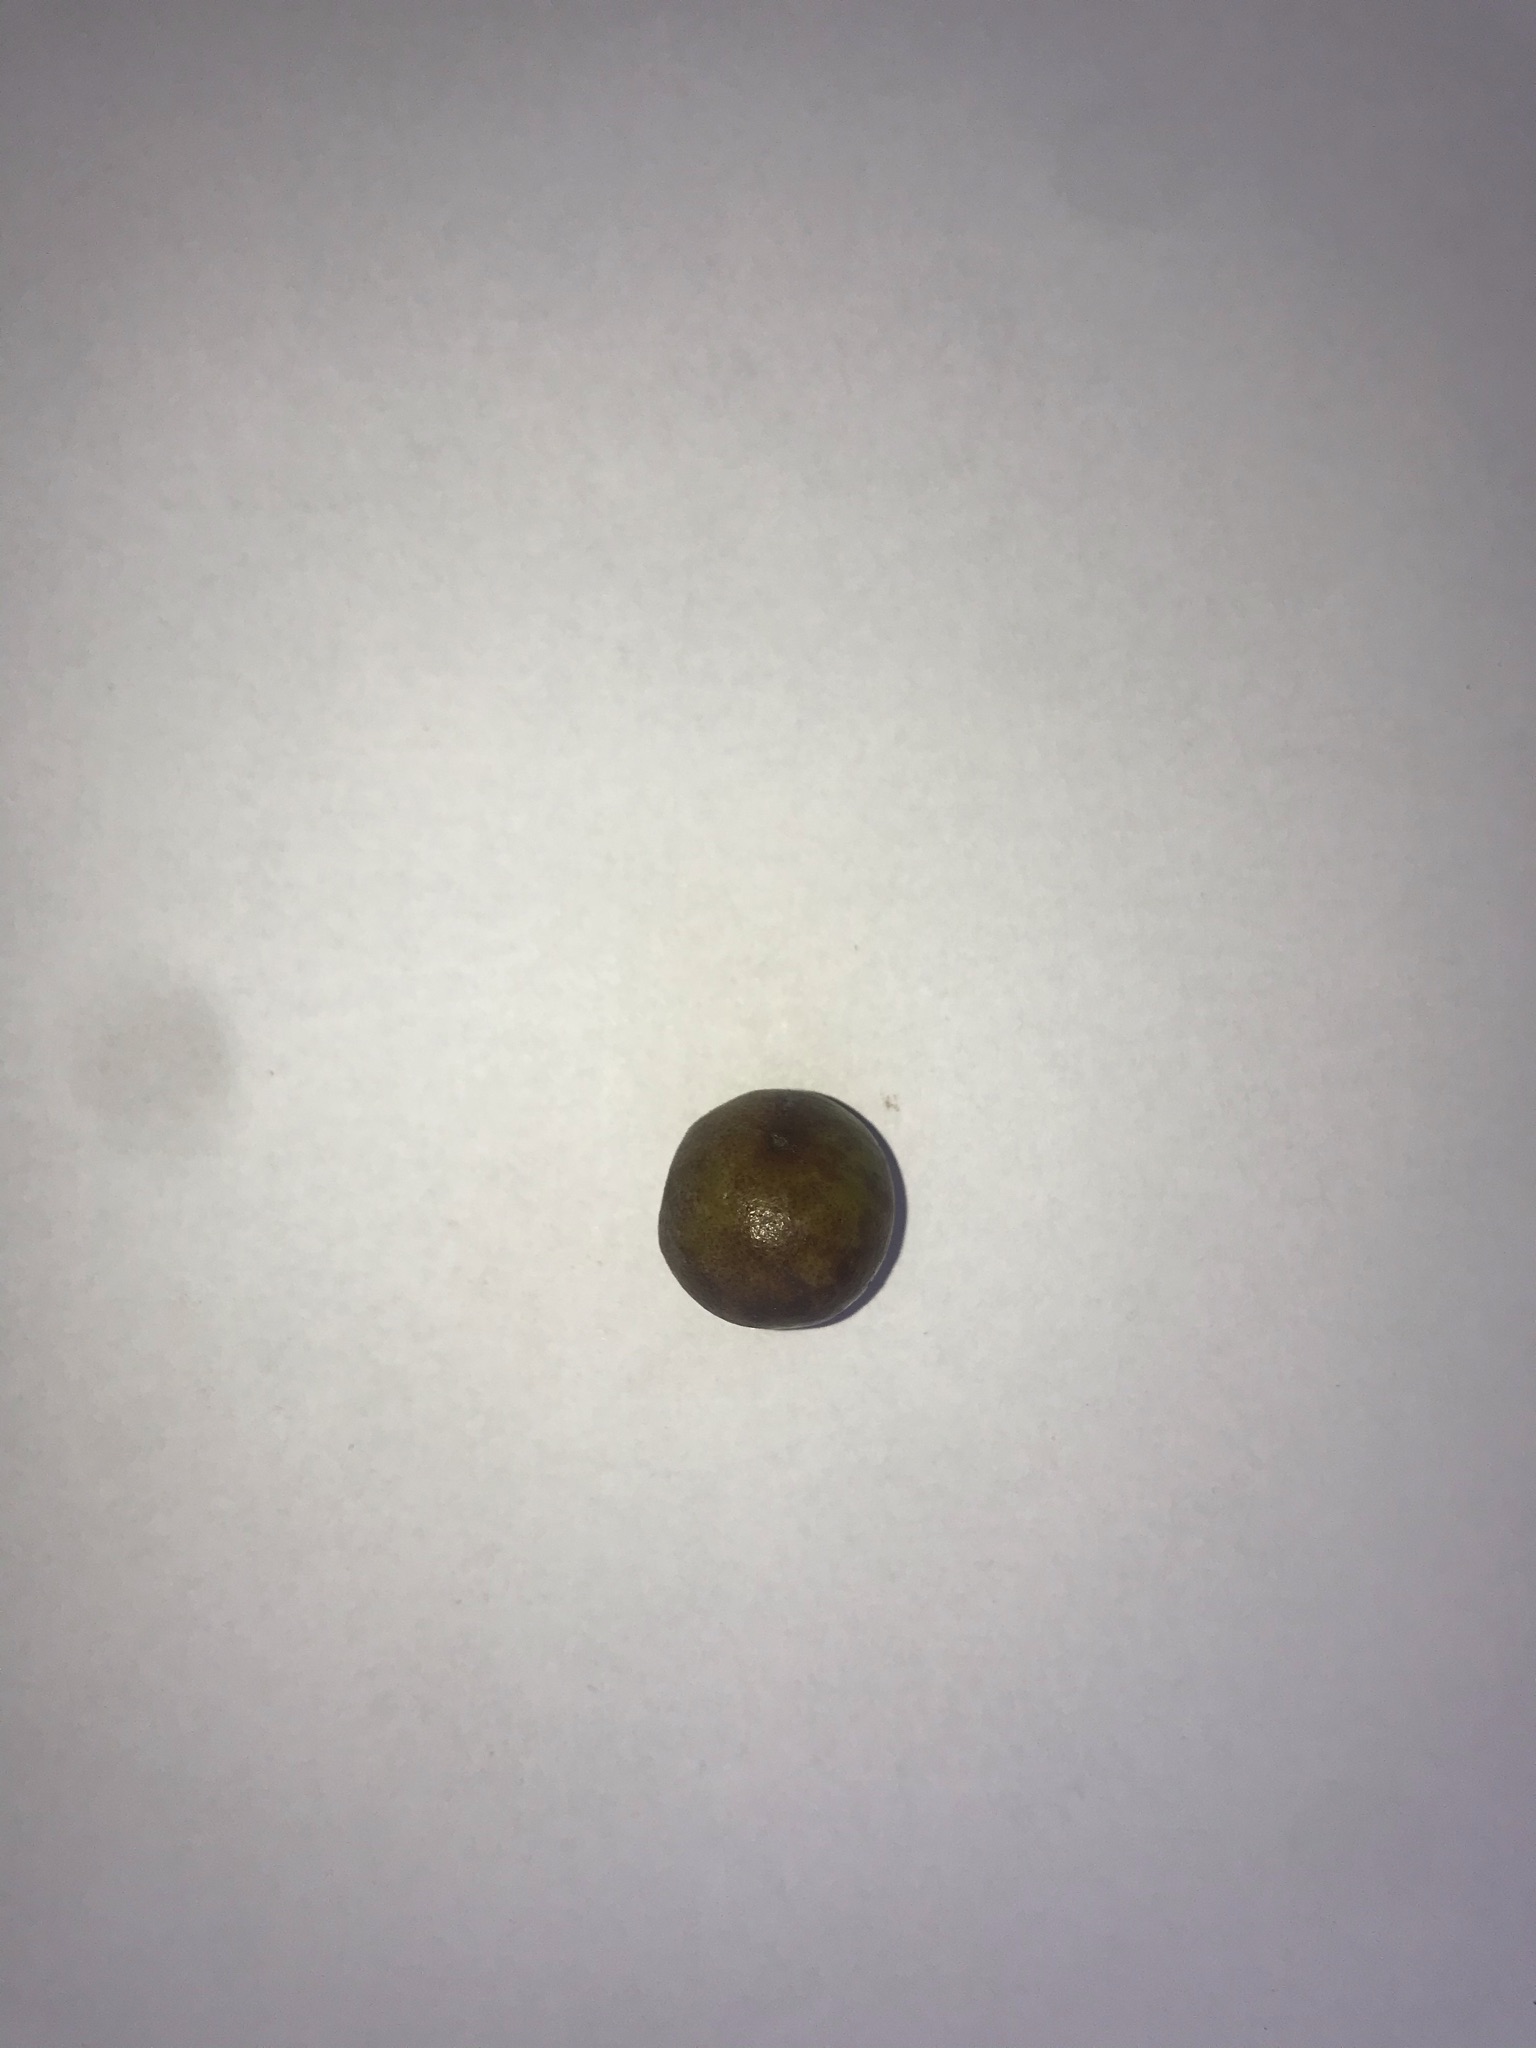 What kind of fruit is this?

gabiroba
